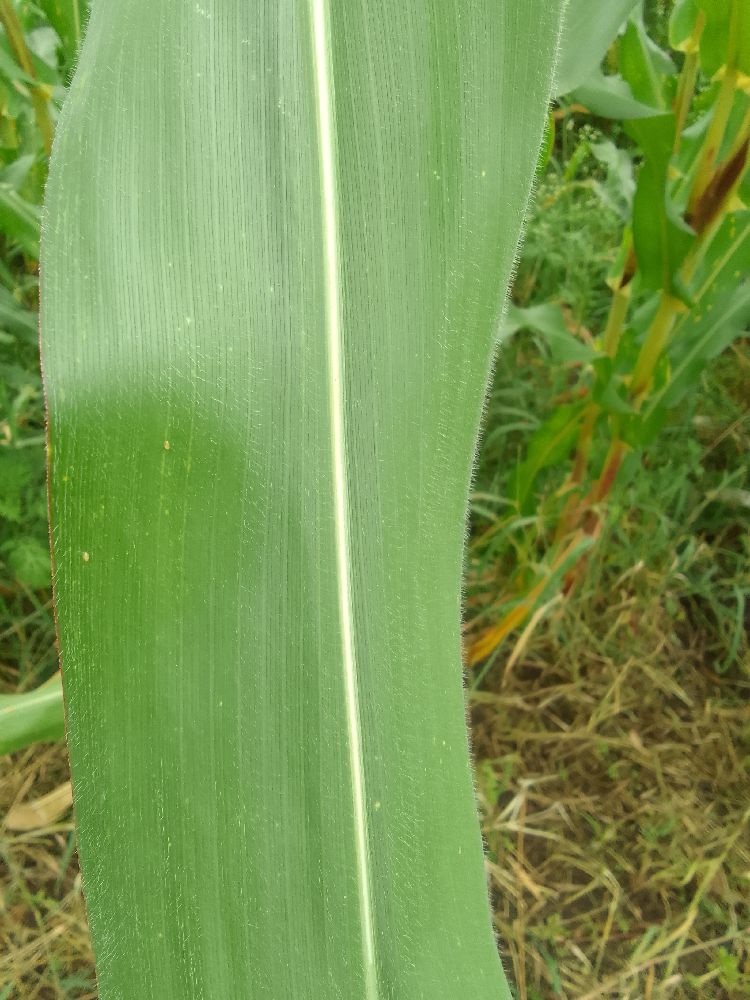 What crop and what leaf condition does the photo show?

maize, healthy
